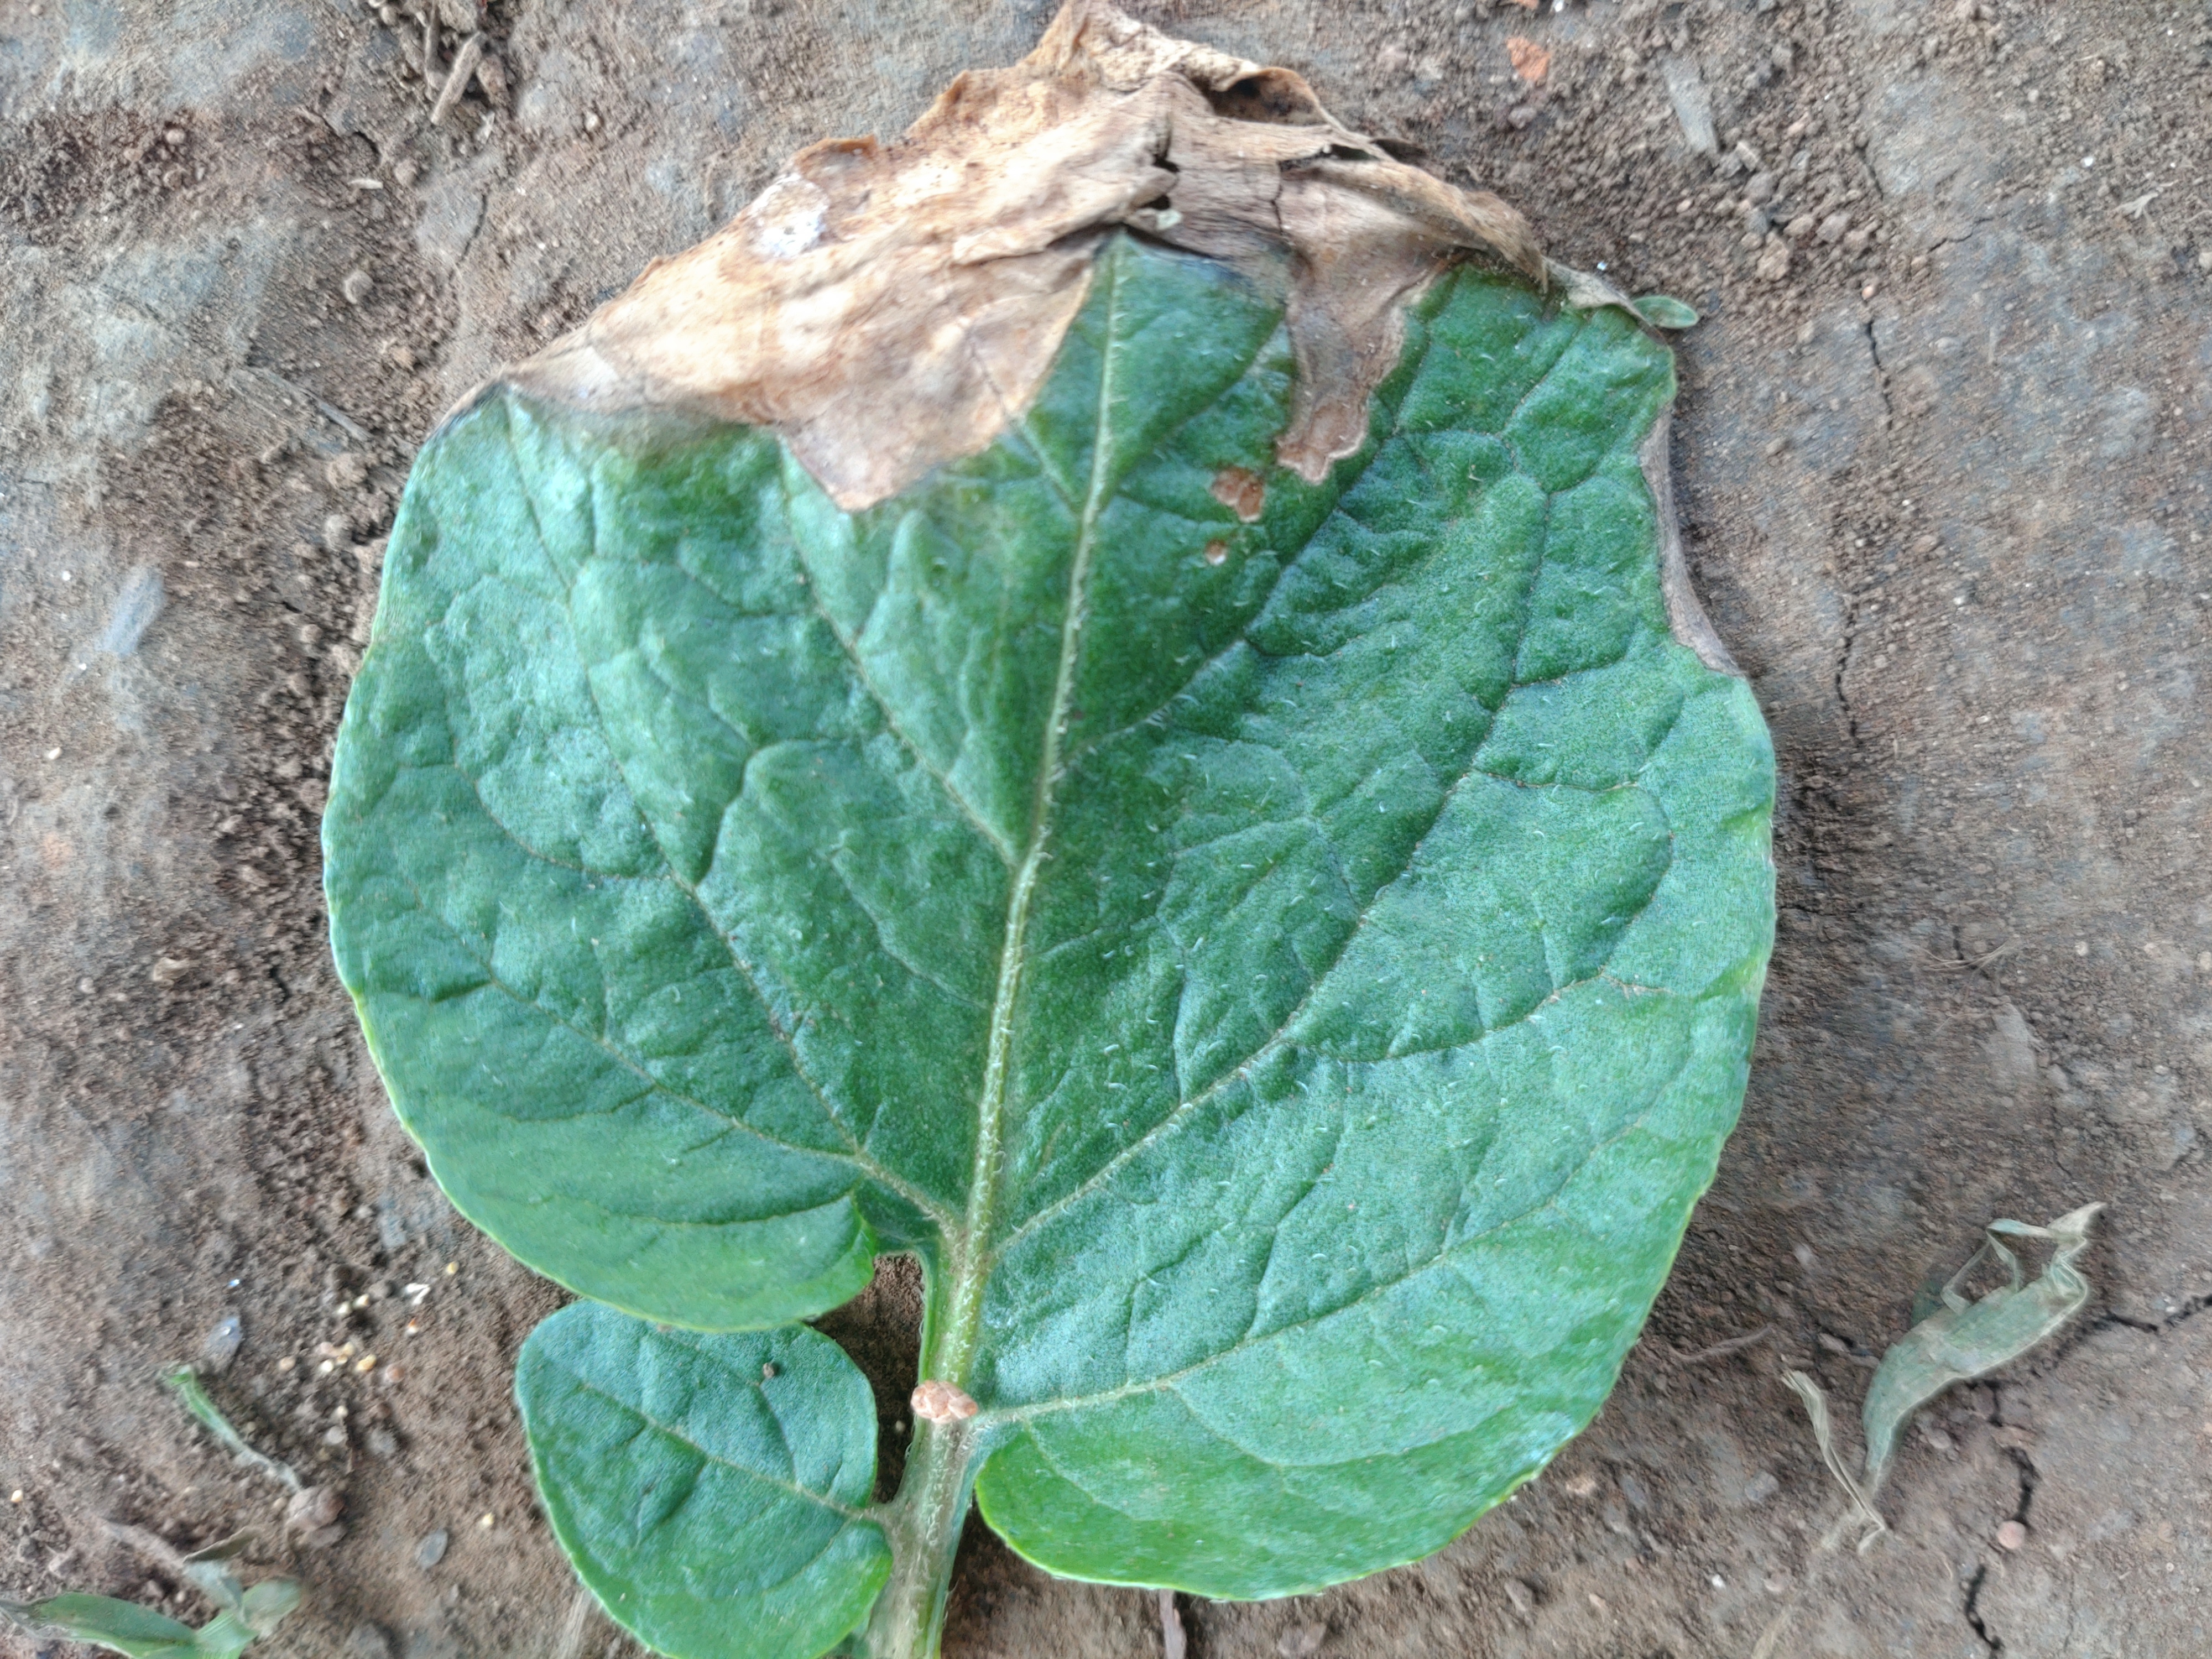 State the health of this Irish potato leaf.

early blight
